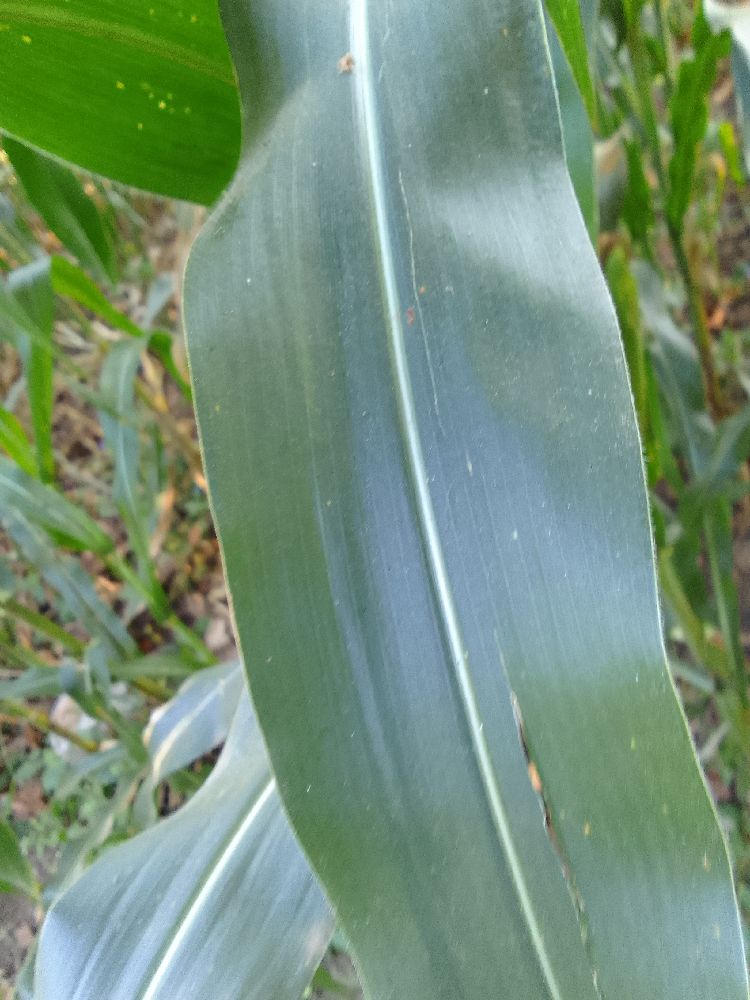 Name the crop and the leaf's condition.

maize, maize streak virus
